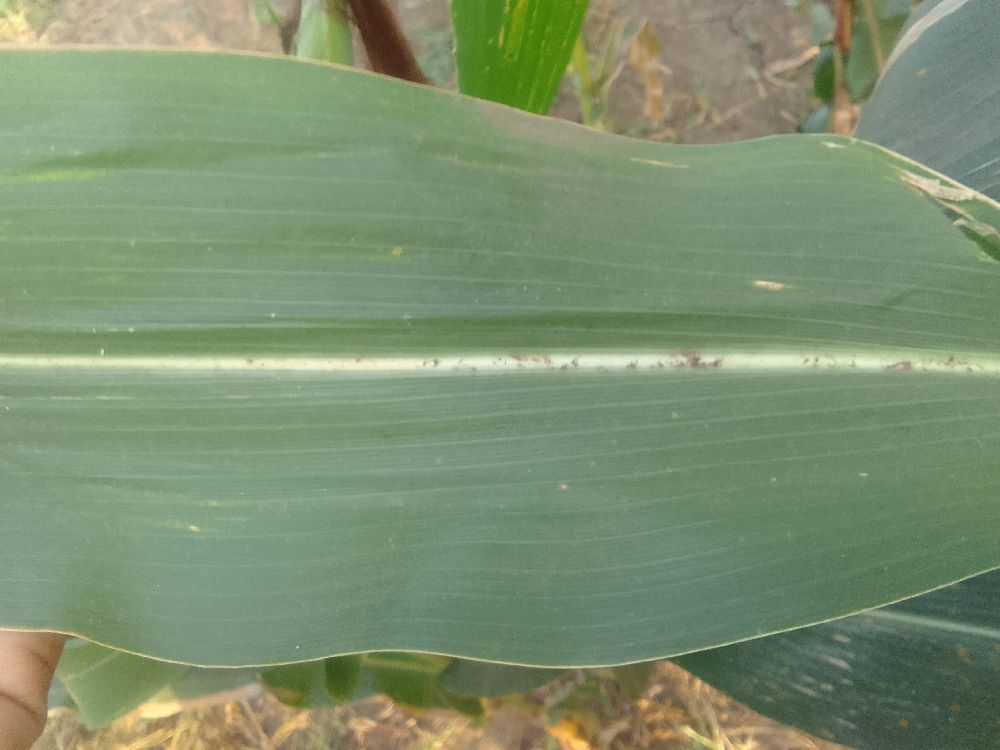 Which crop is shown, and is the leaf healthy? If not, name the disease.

maize, healthy
